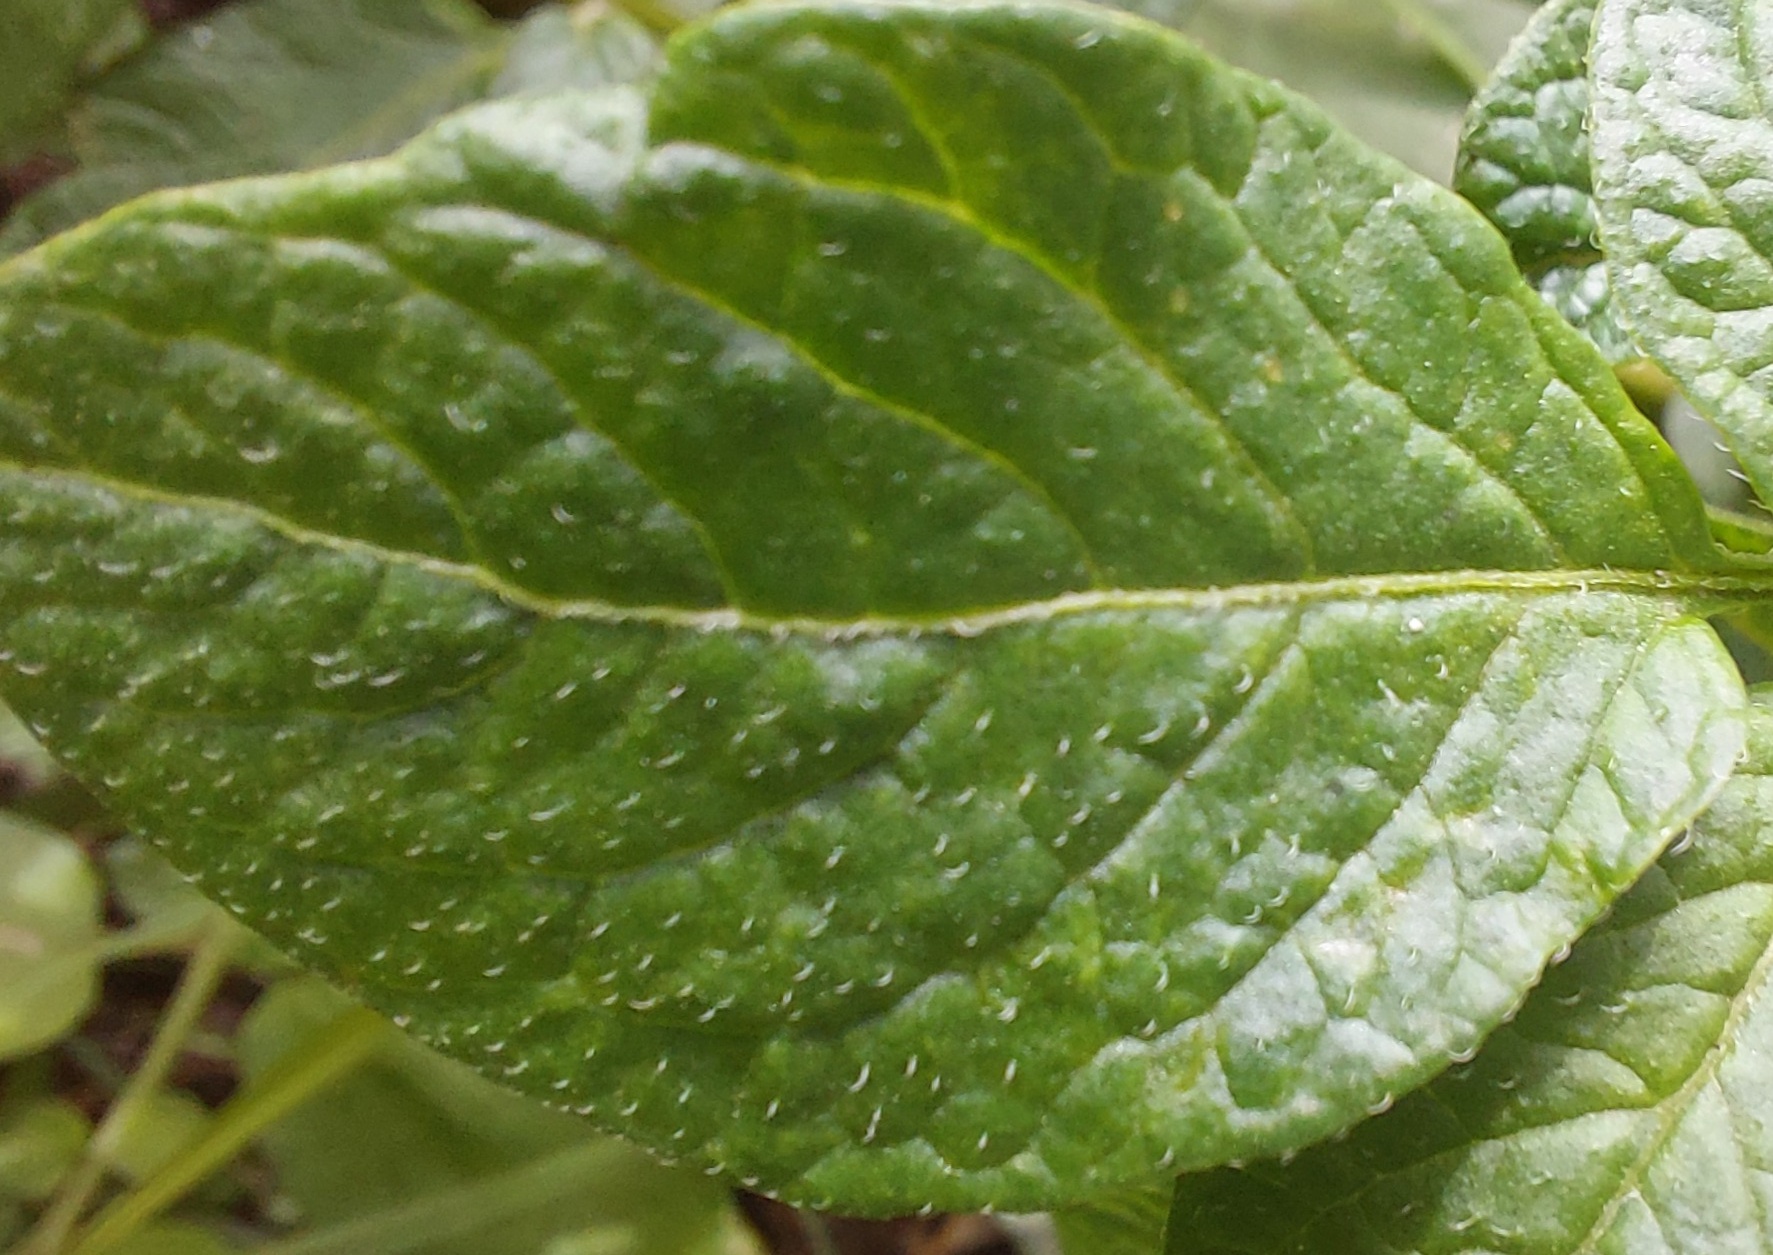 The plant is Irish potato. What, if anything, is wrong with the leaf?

healthy
